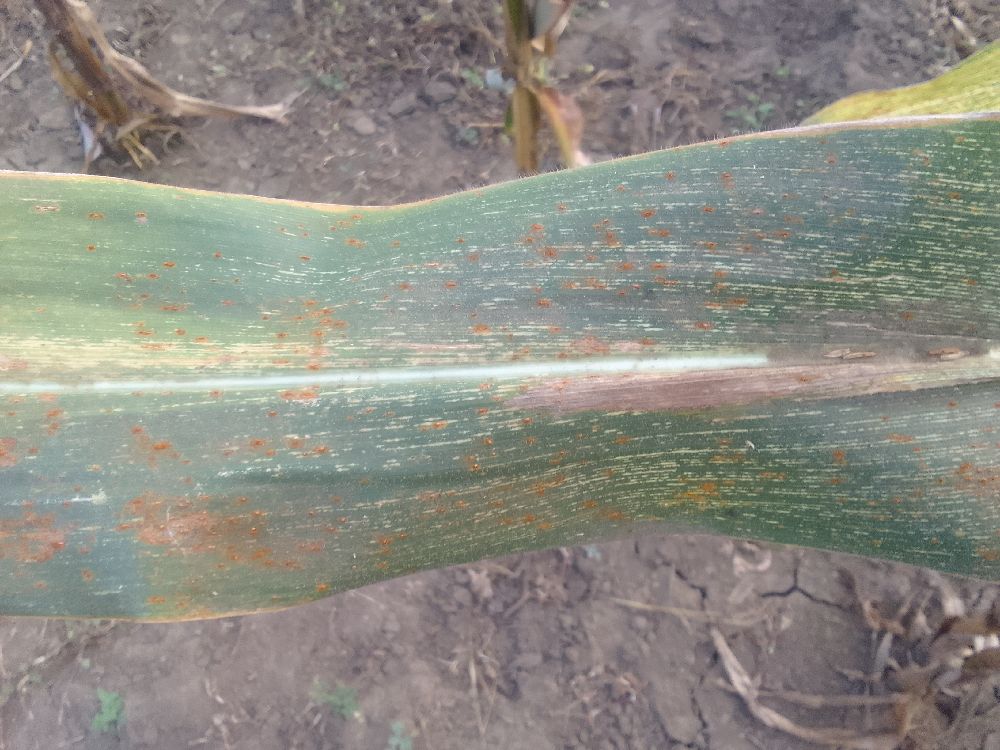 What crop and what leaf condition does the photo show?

maize, maize streak virus
